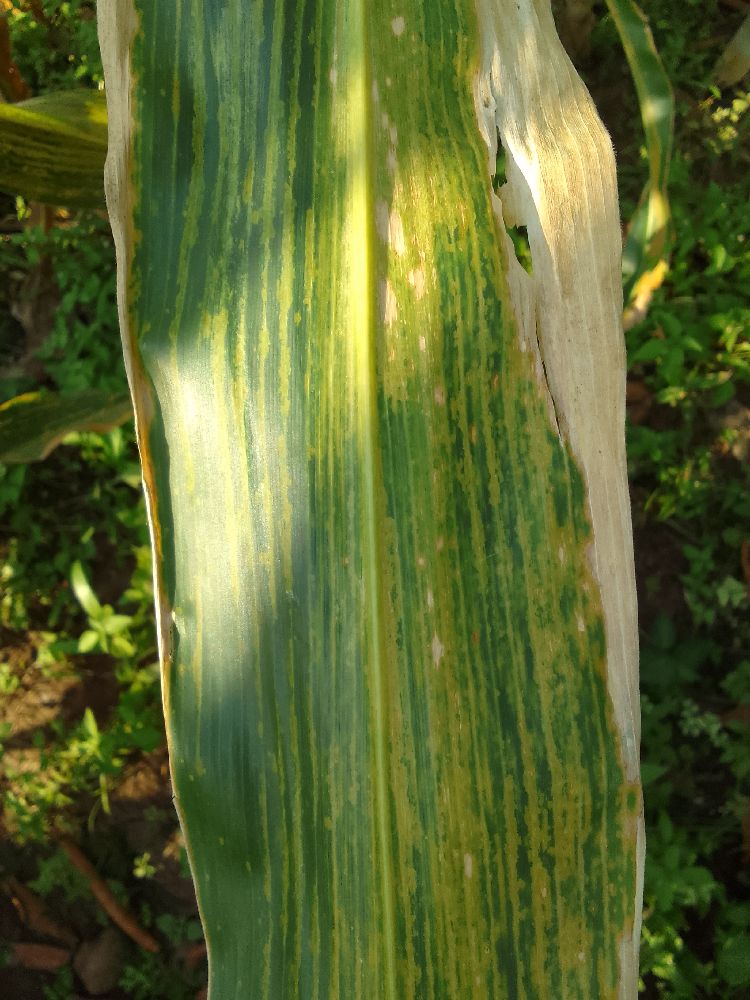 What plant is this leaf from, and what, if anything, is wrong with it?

maize, maize lethal necrosis
